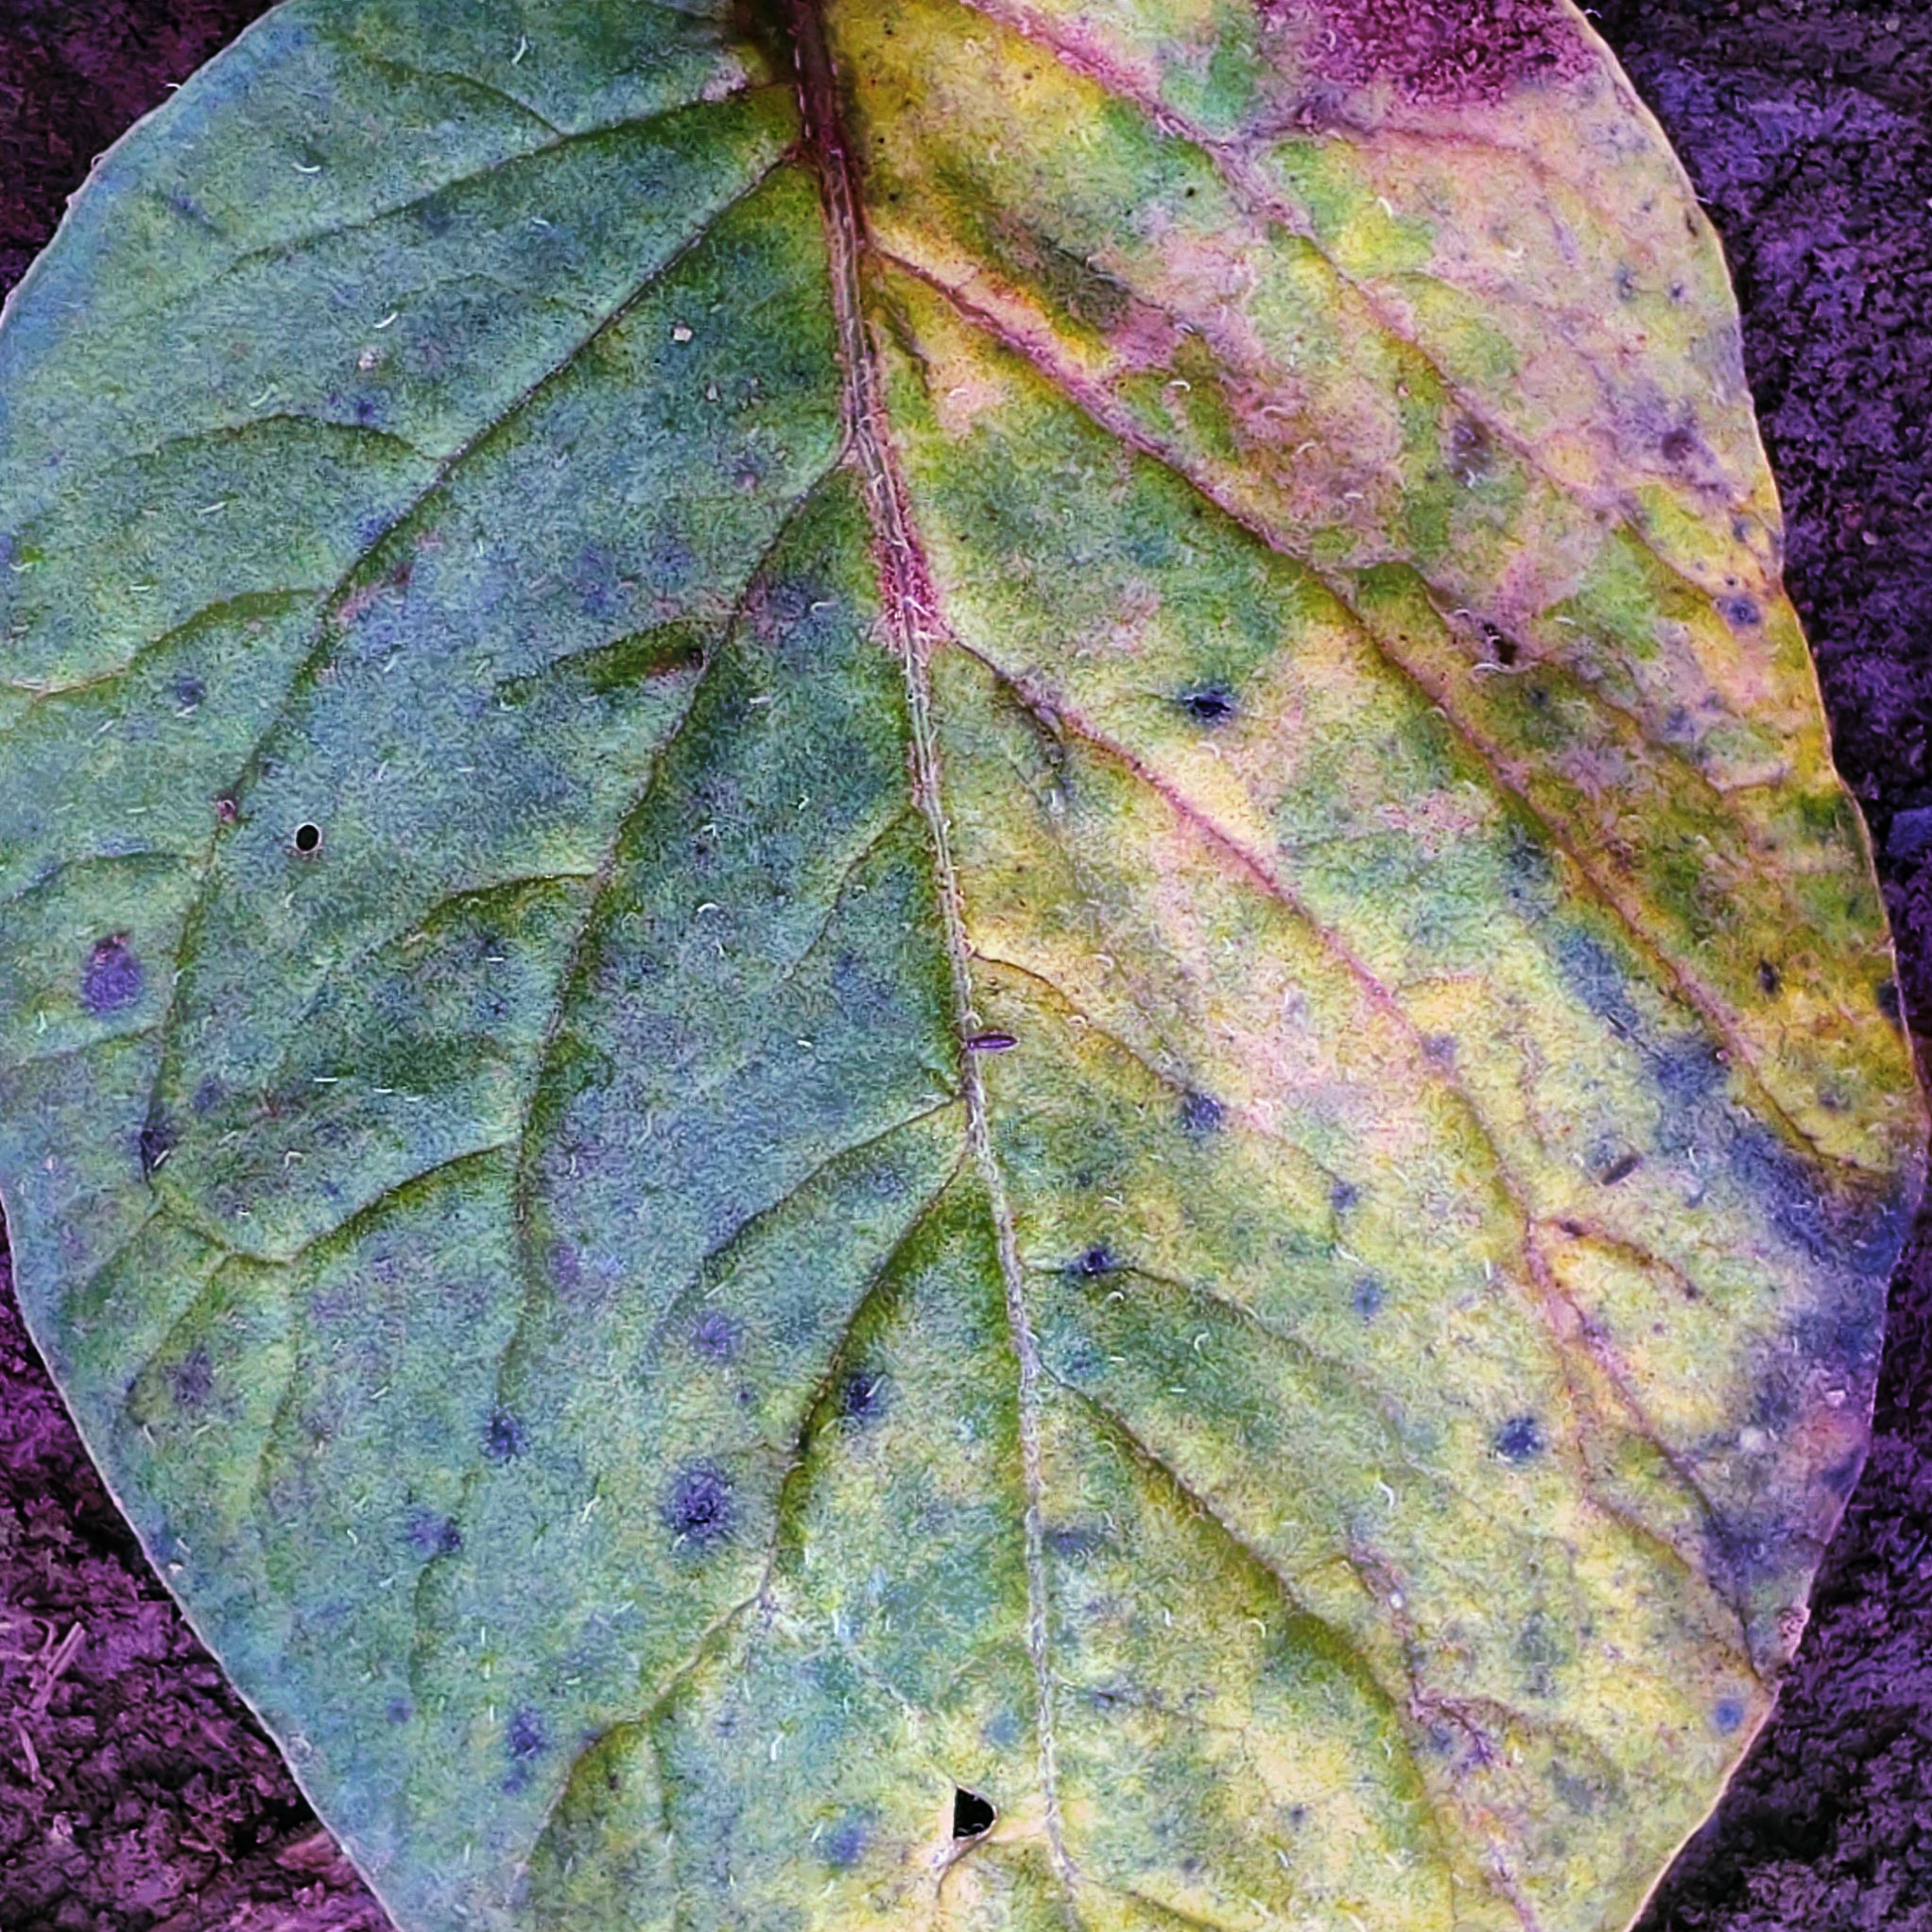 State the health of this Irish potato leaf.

late blight
